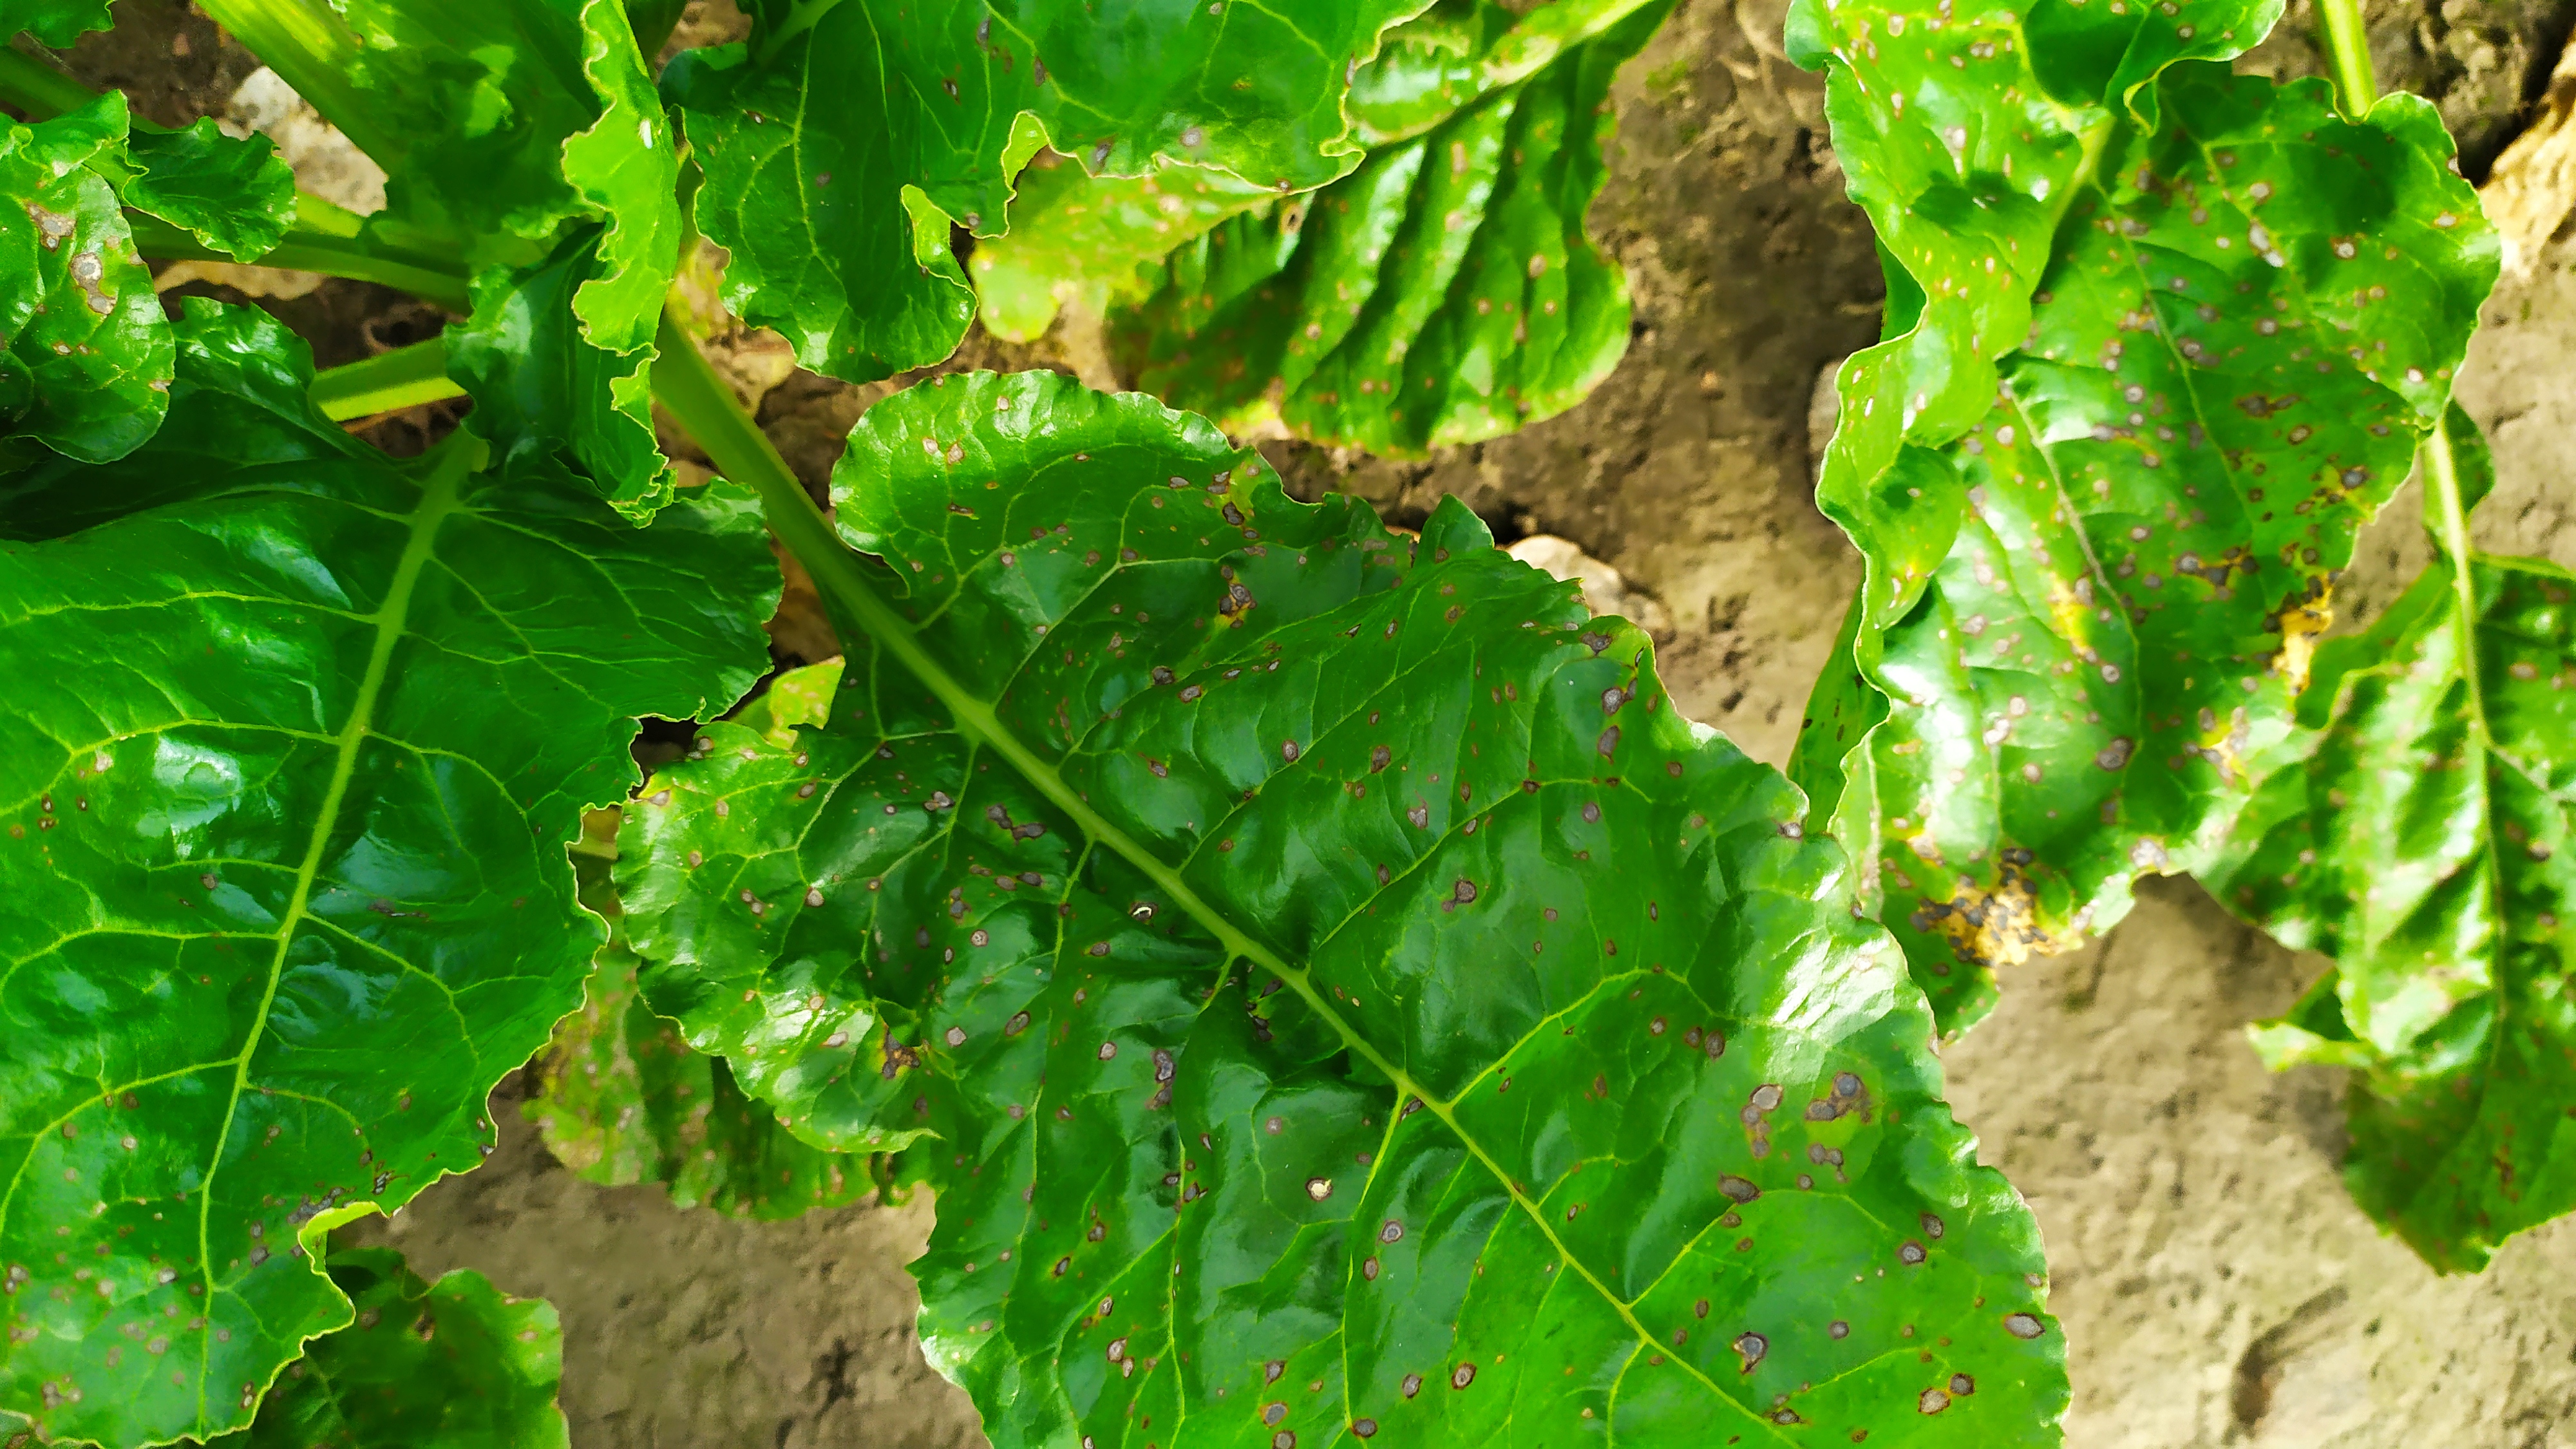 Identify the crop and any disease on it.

beet, cercospora
